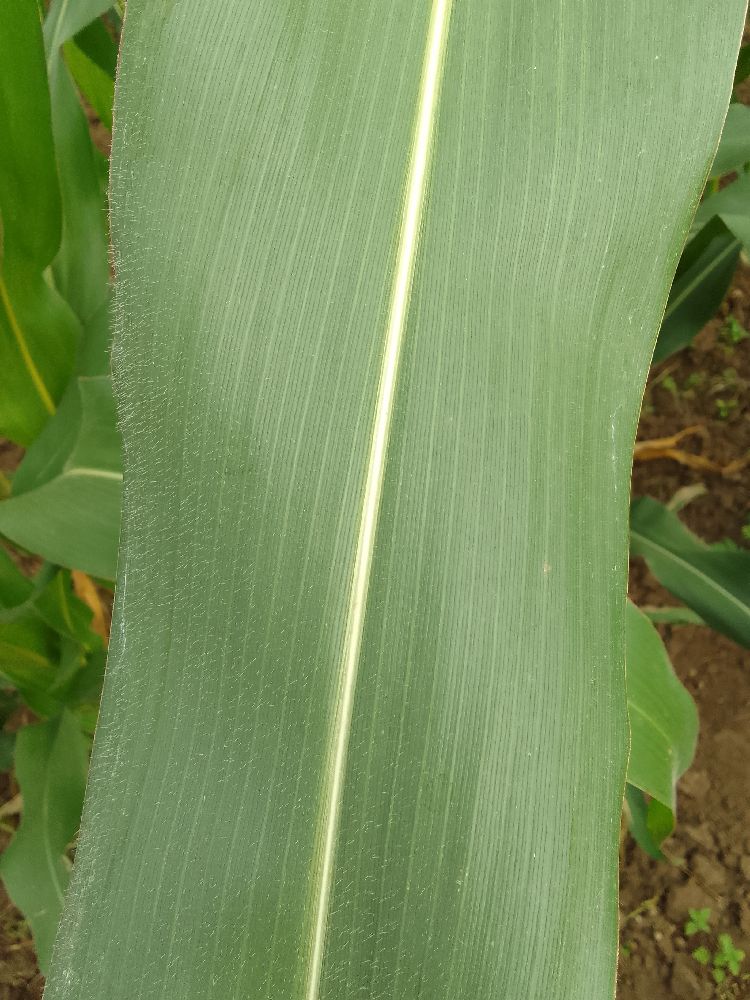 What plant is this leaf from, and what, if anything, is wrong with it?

maize, healthy
